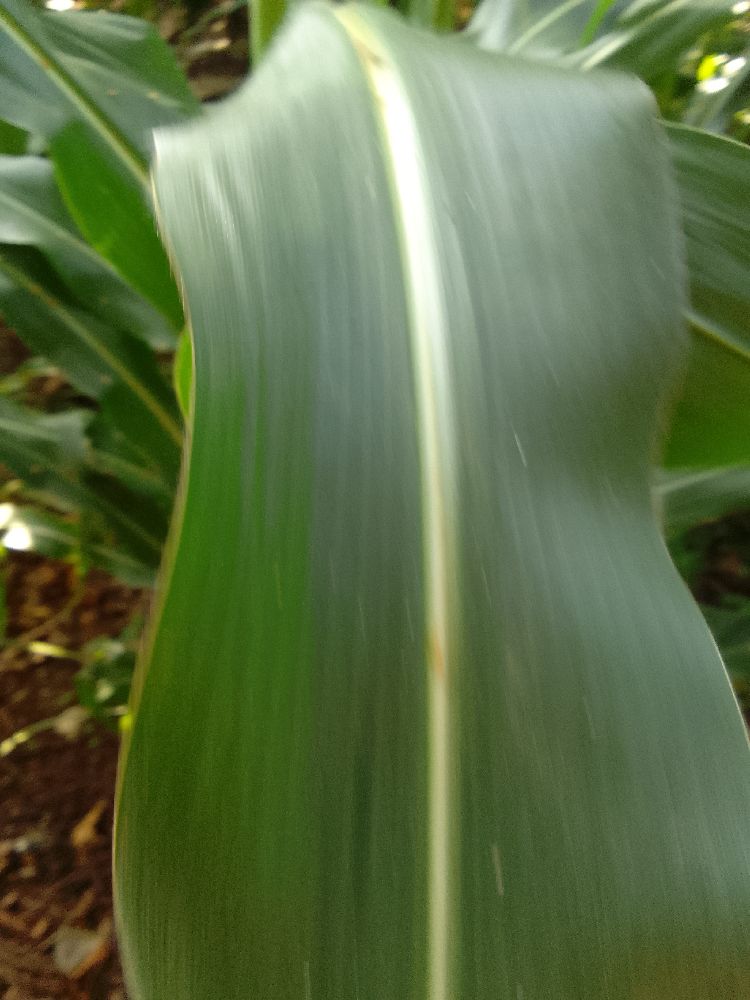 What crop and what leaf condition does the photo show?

maize, healthy
